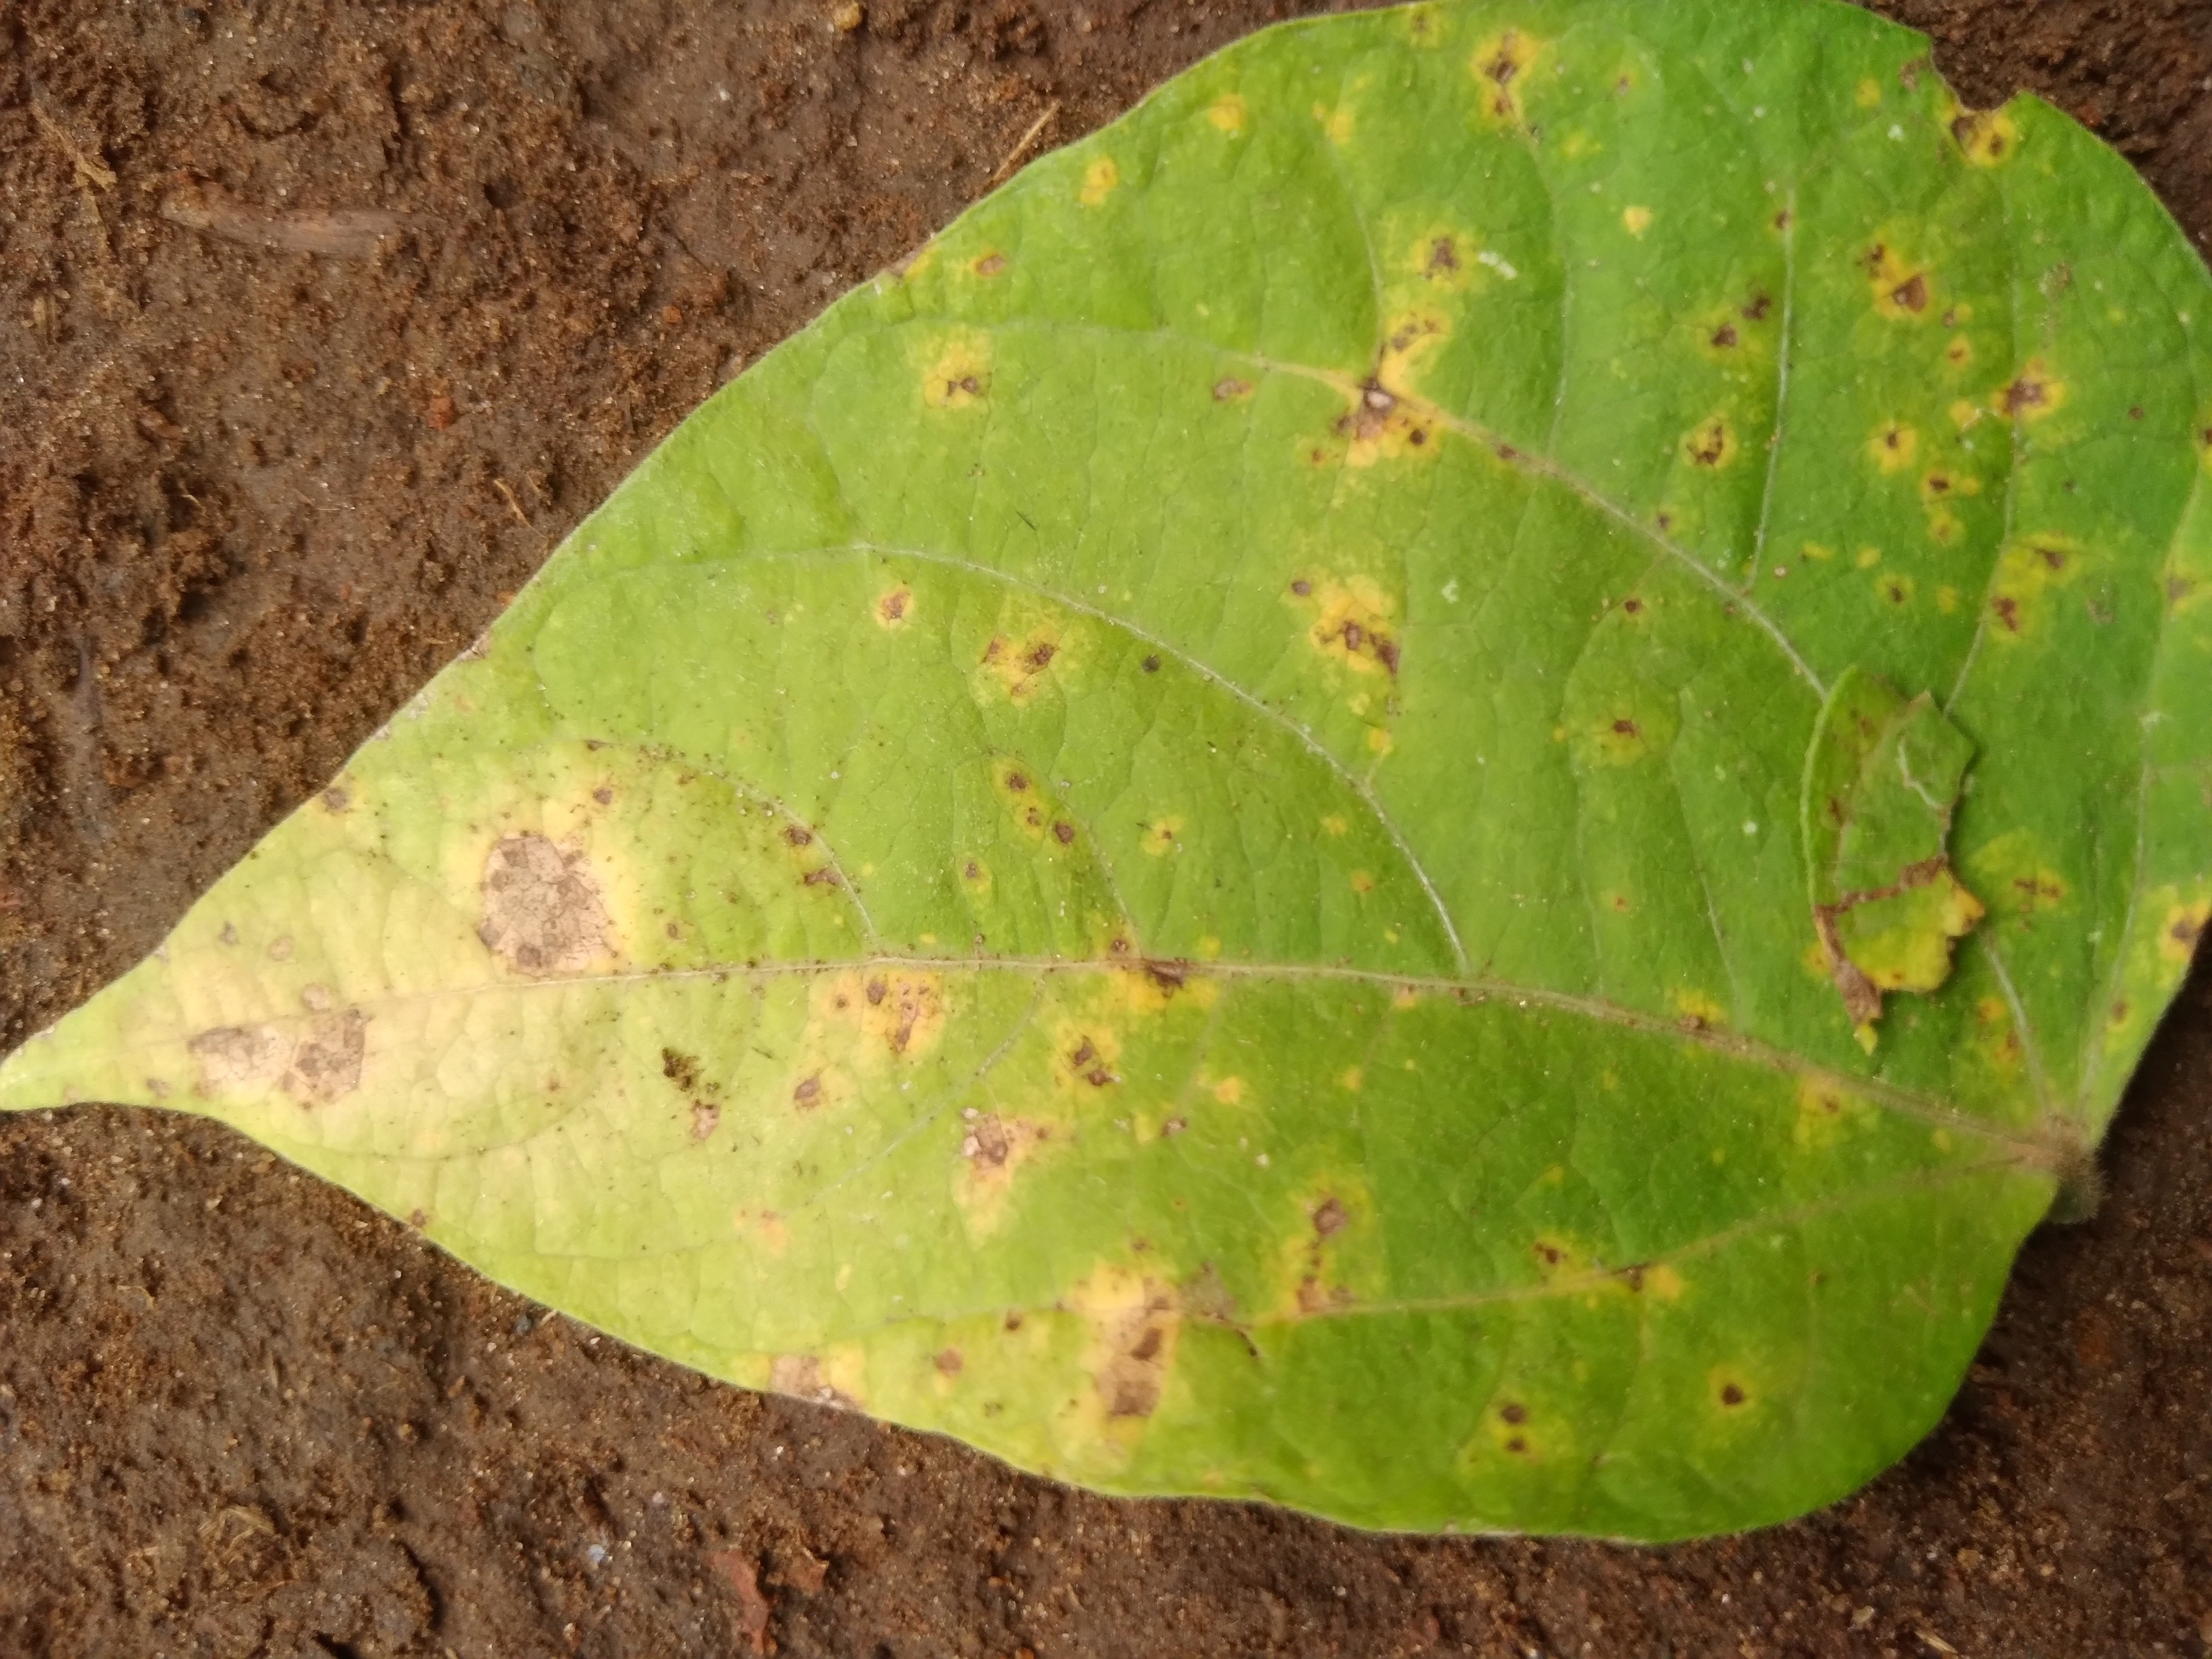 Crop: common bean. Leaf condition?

rust
